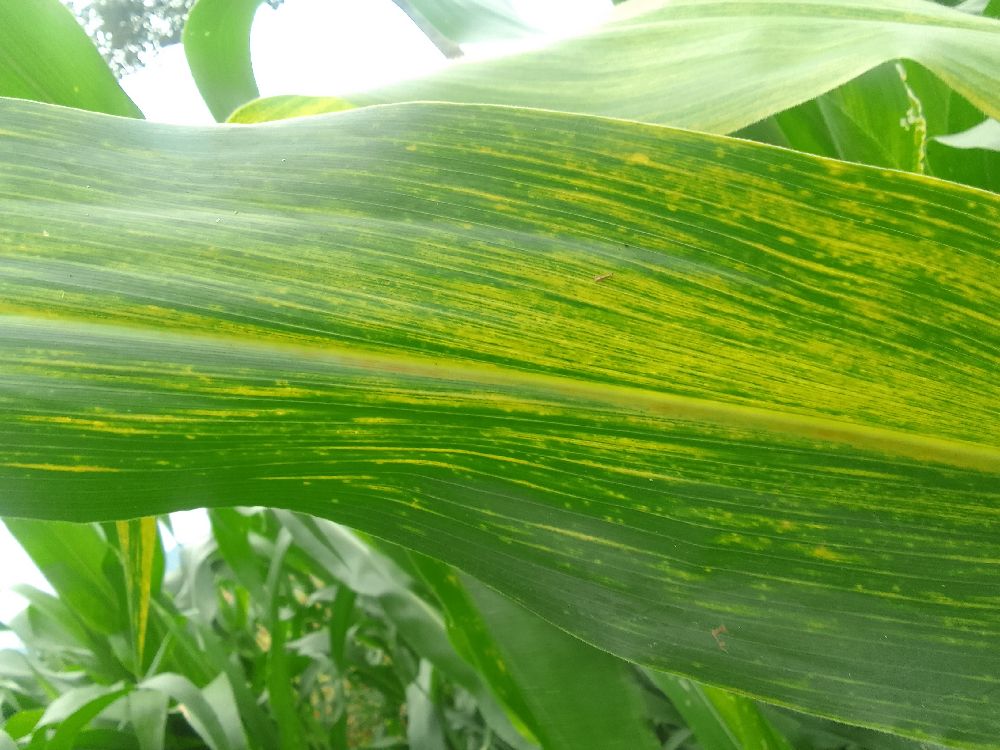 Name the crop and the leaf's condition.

maize, maize lethal necrosis
